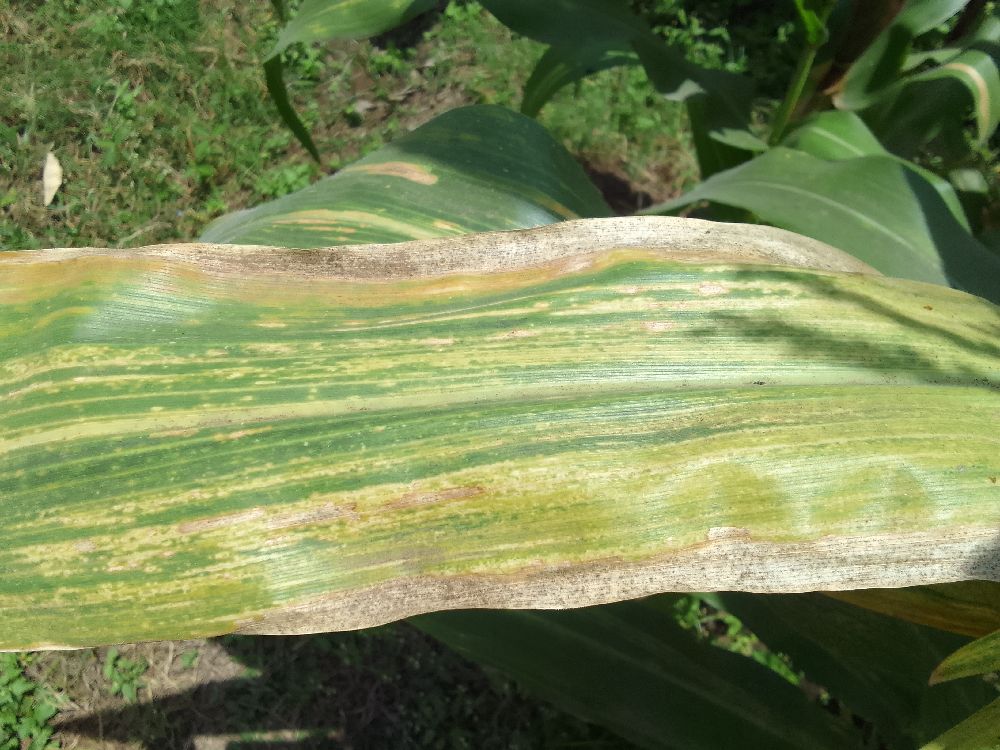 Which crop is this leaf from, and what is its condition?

maize, maize lethal necrosis
